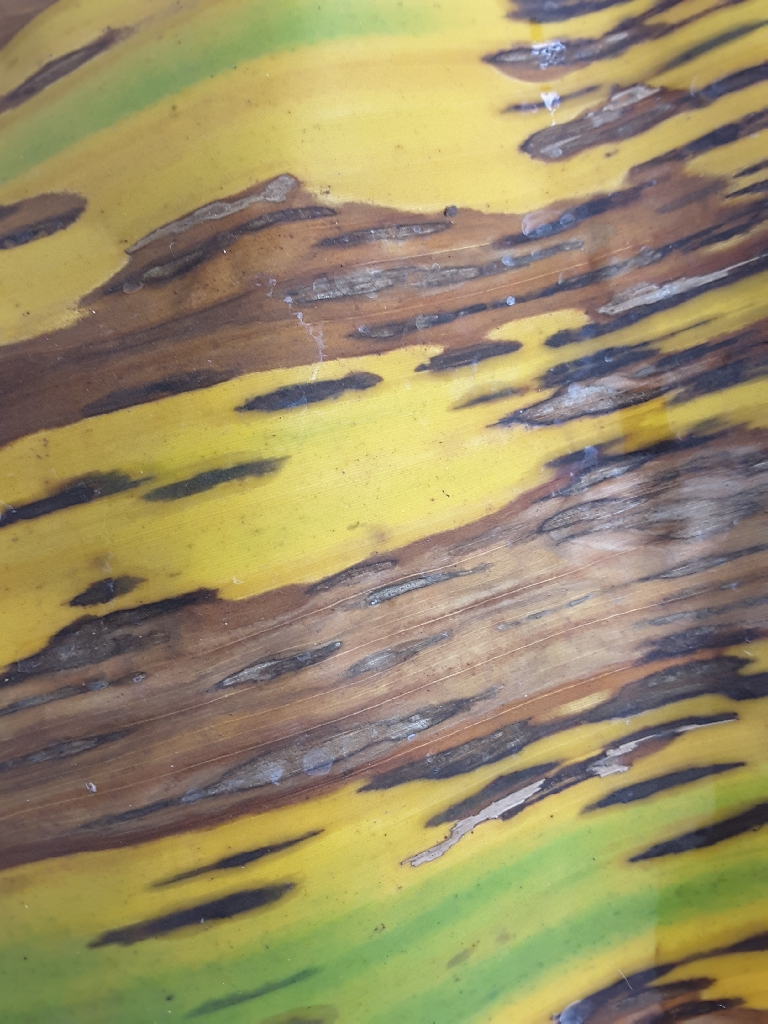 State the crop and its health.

banana, black sigatoka
